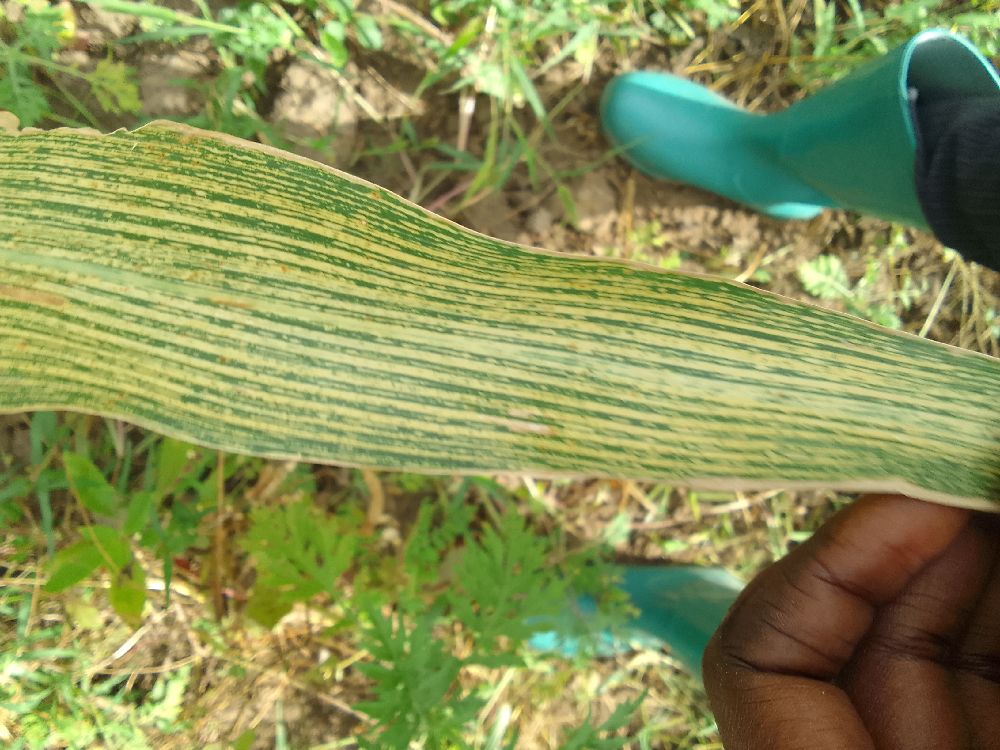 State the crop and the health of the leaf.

maize, maize streak virus
